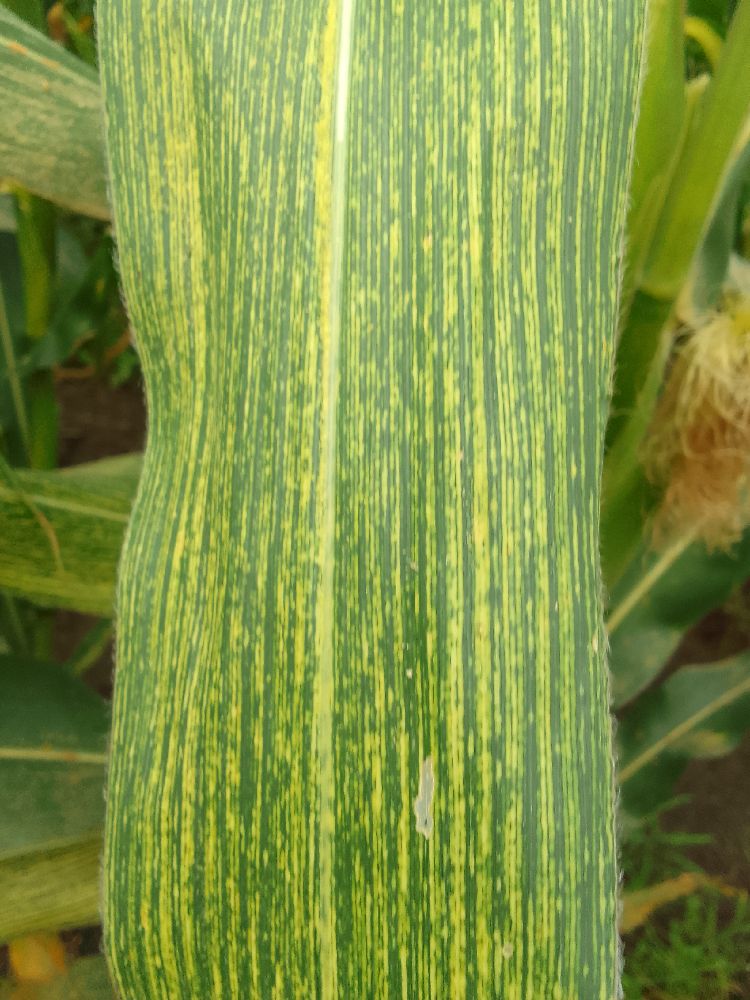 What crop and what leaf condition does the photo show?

maize, maize streak virus
